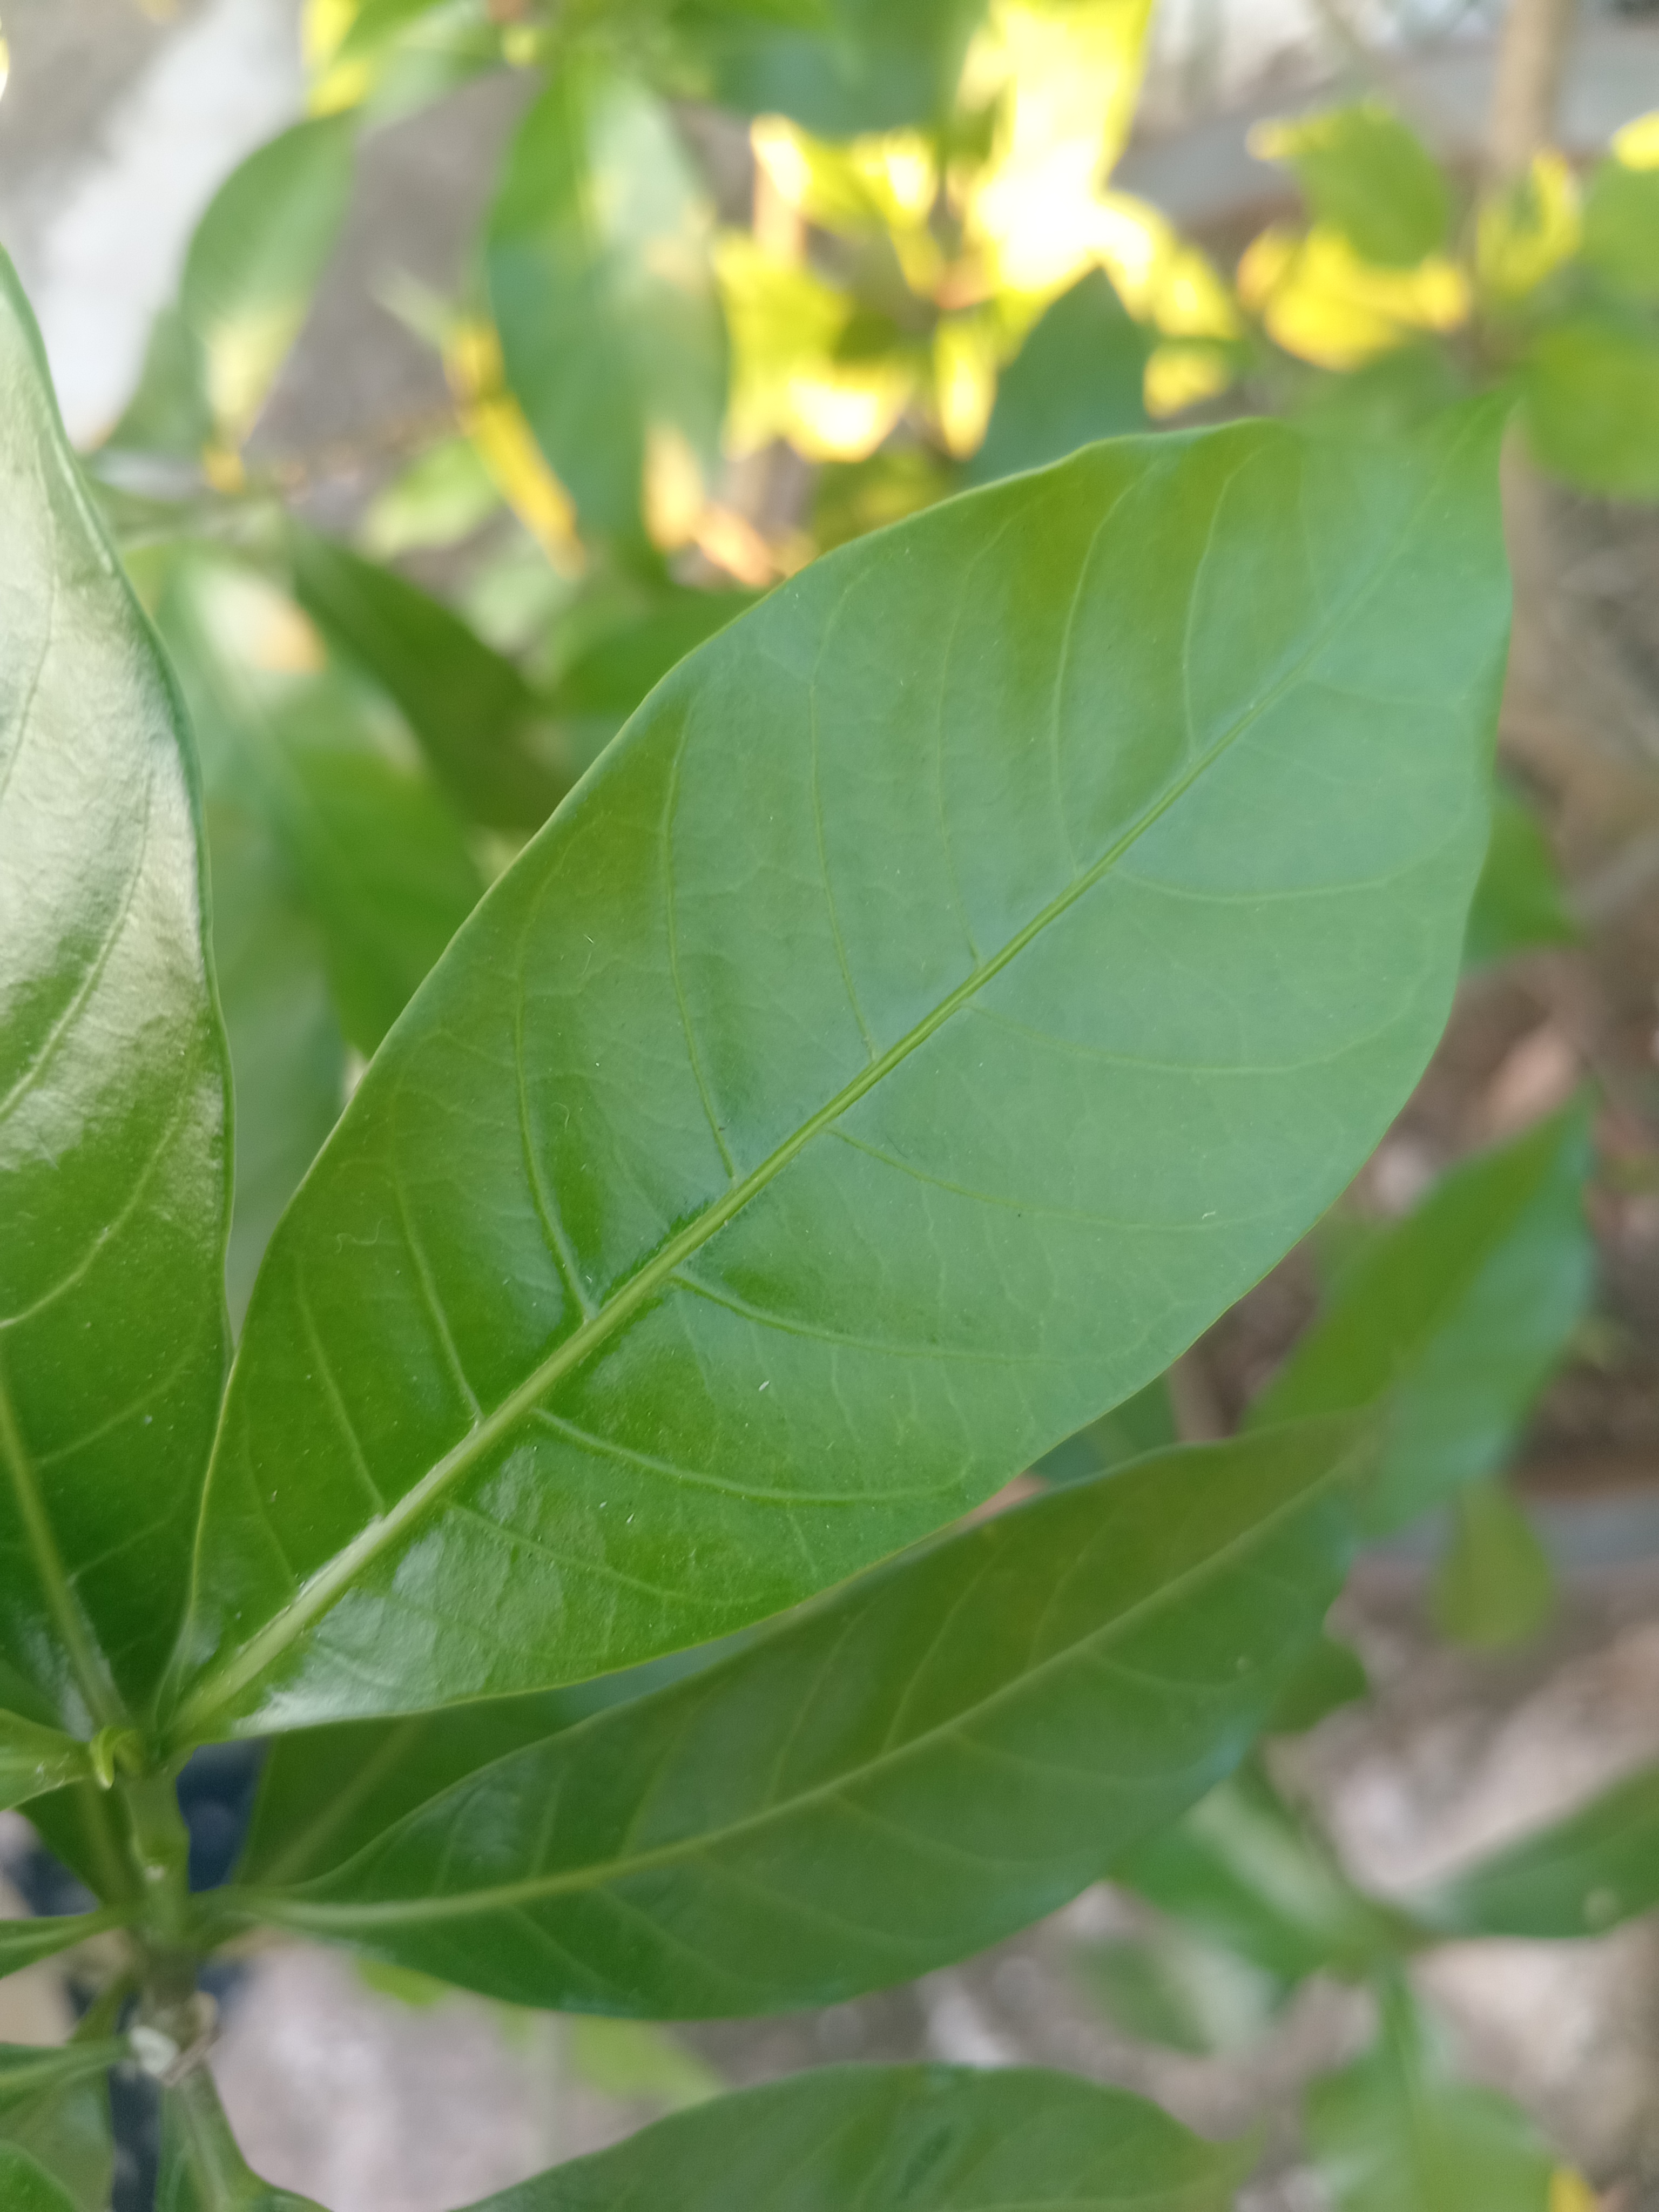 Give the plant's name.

togor
